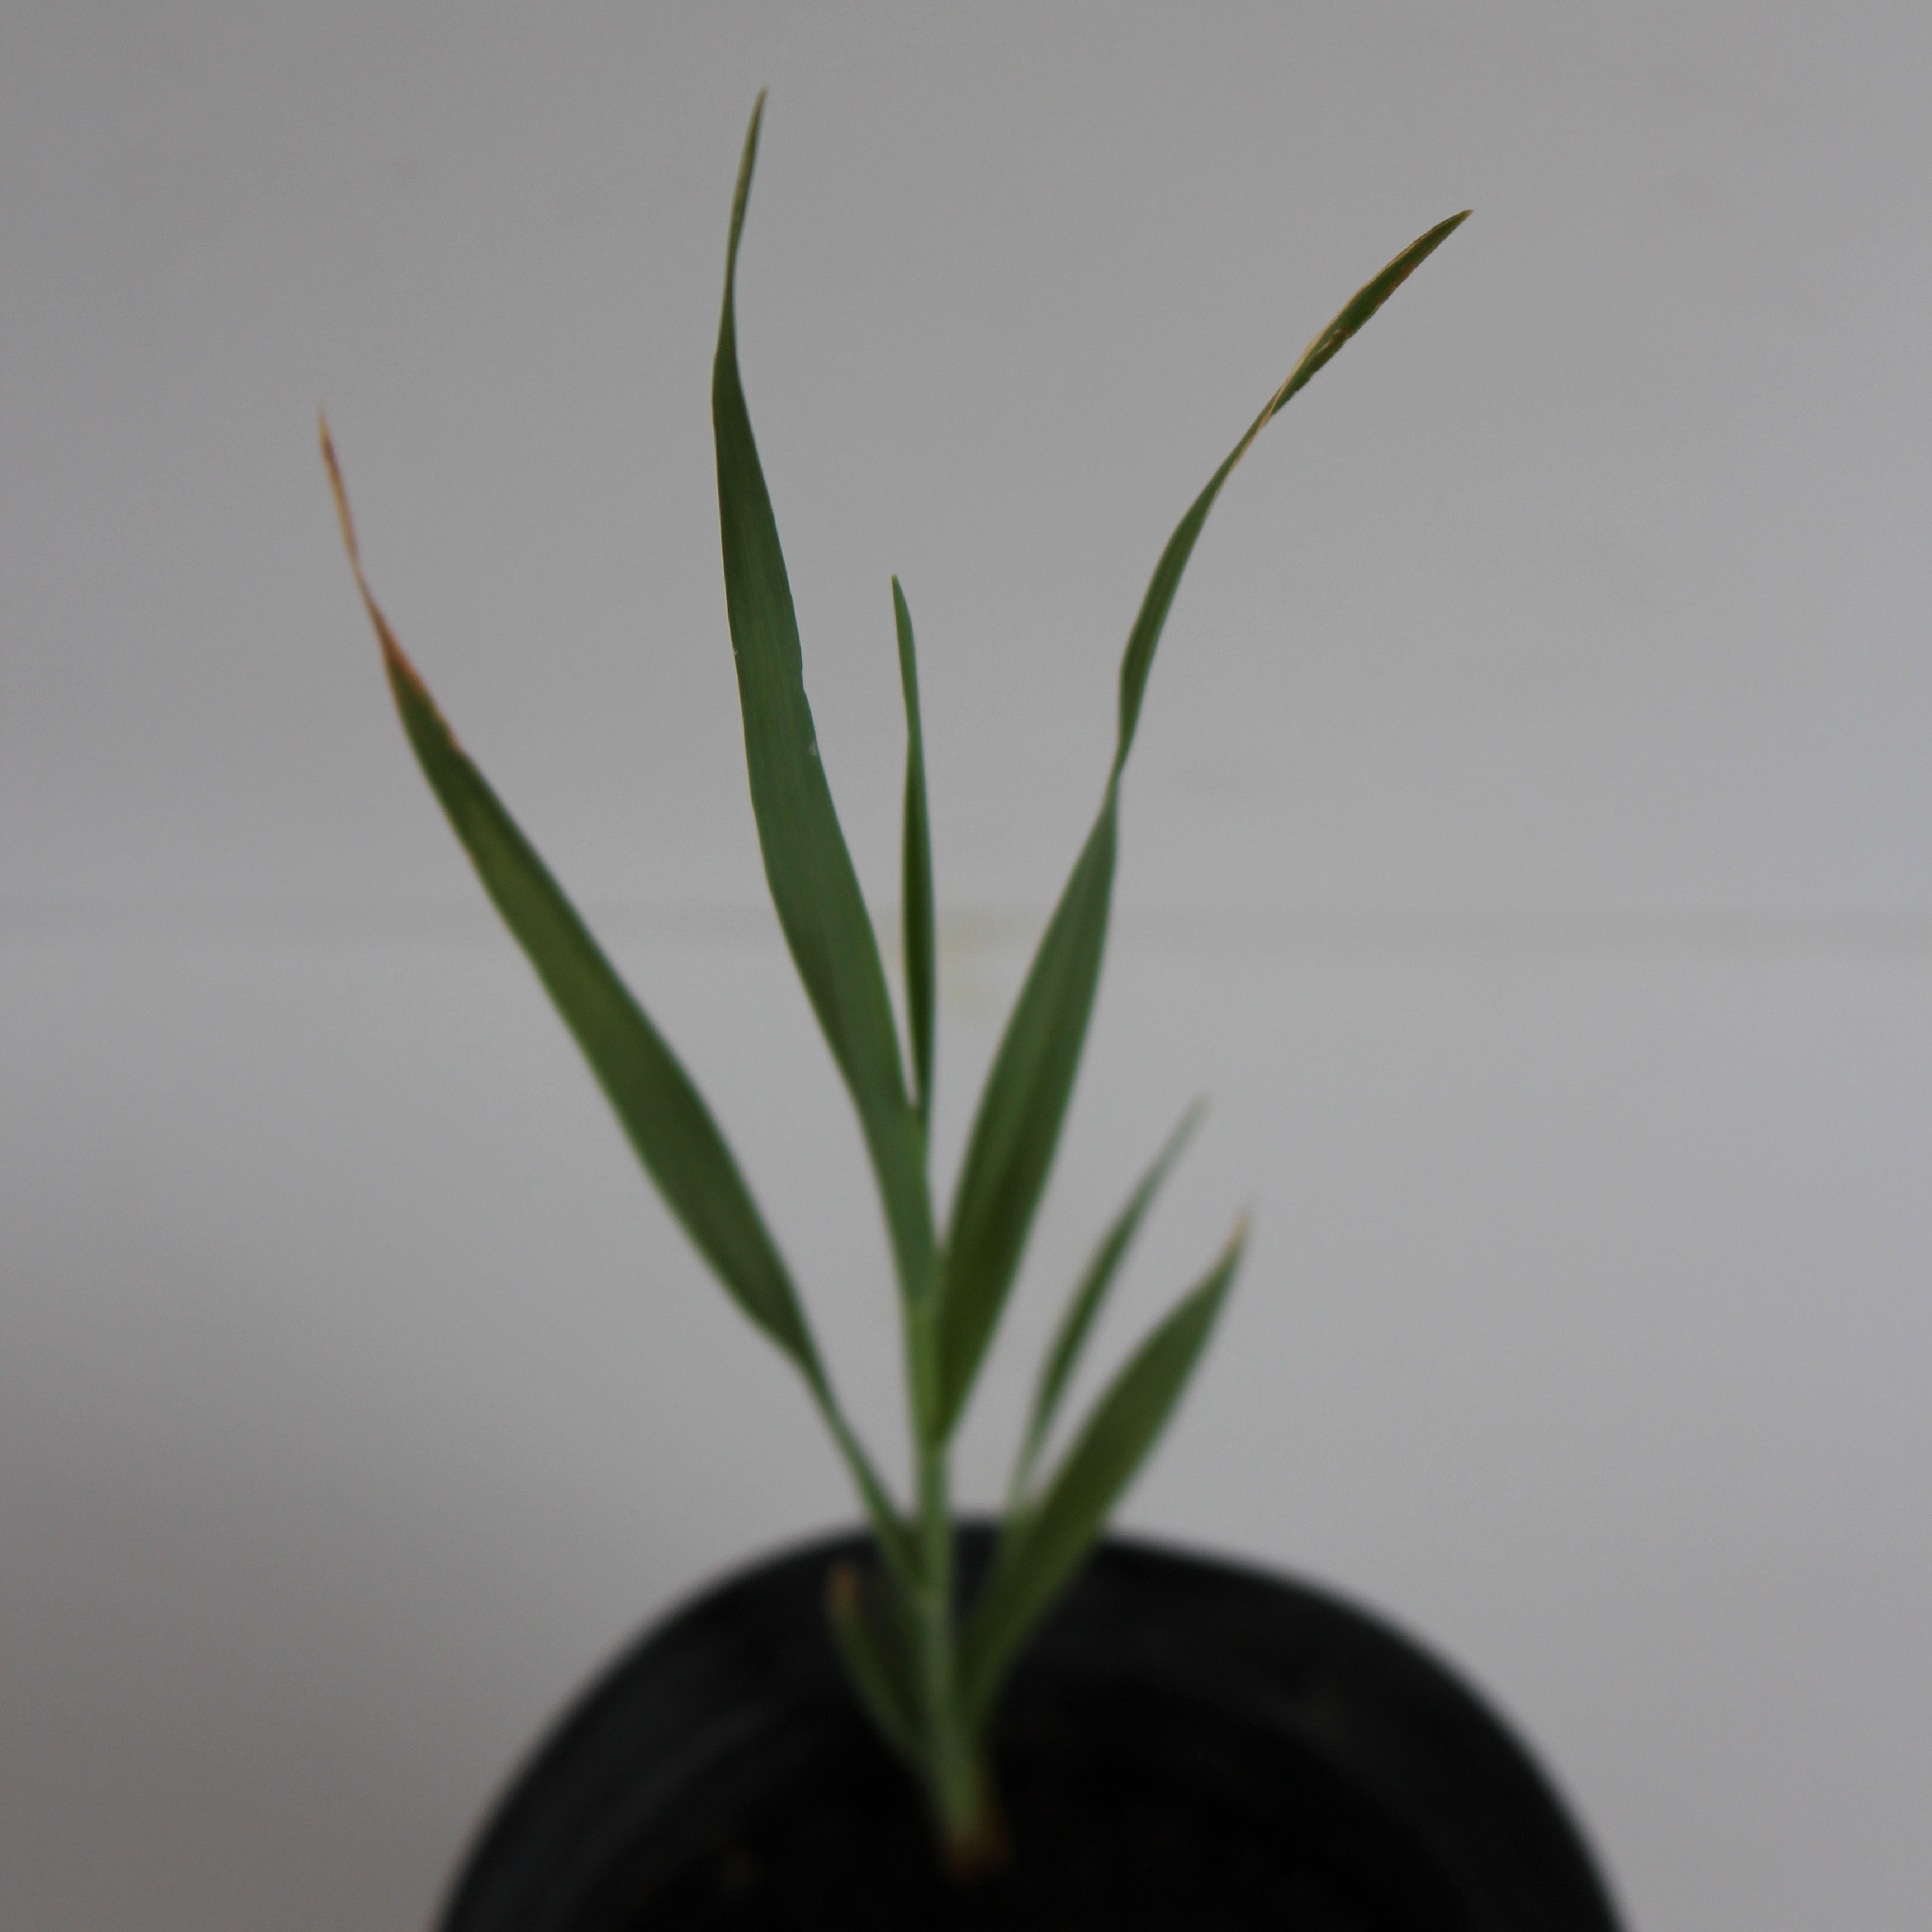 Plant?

Avena sterilis
